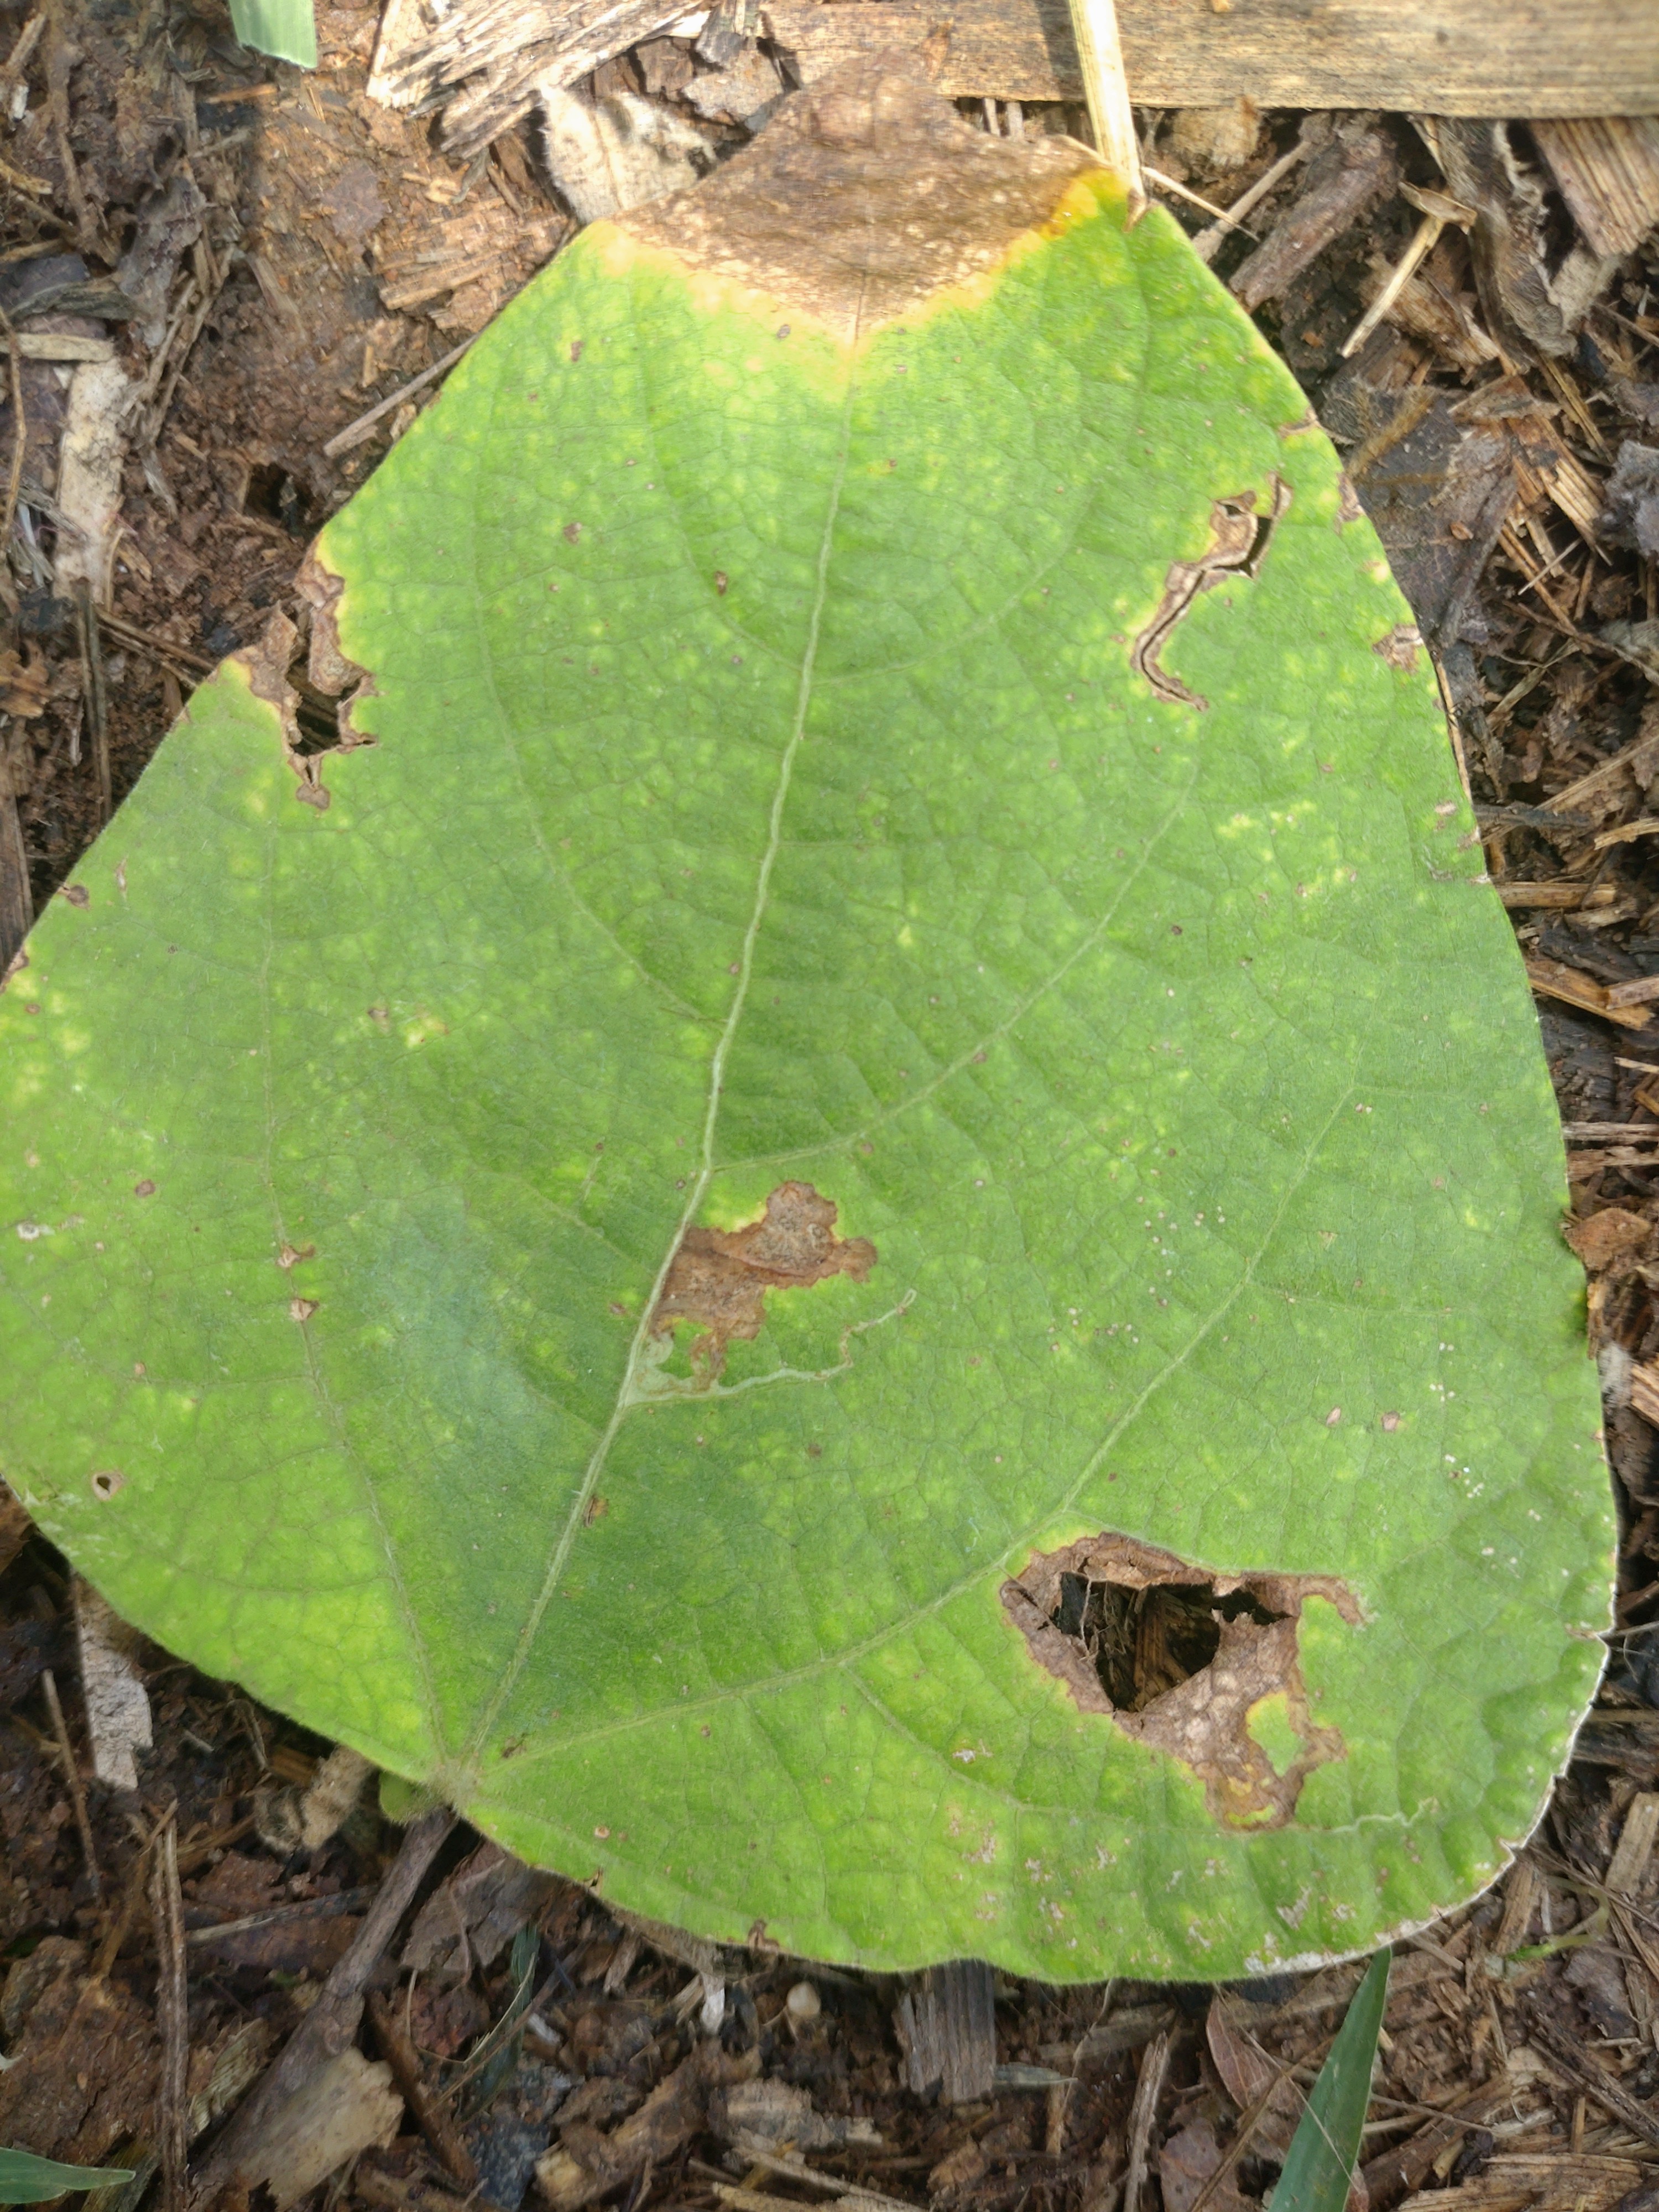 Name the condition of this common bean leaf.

rust
